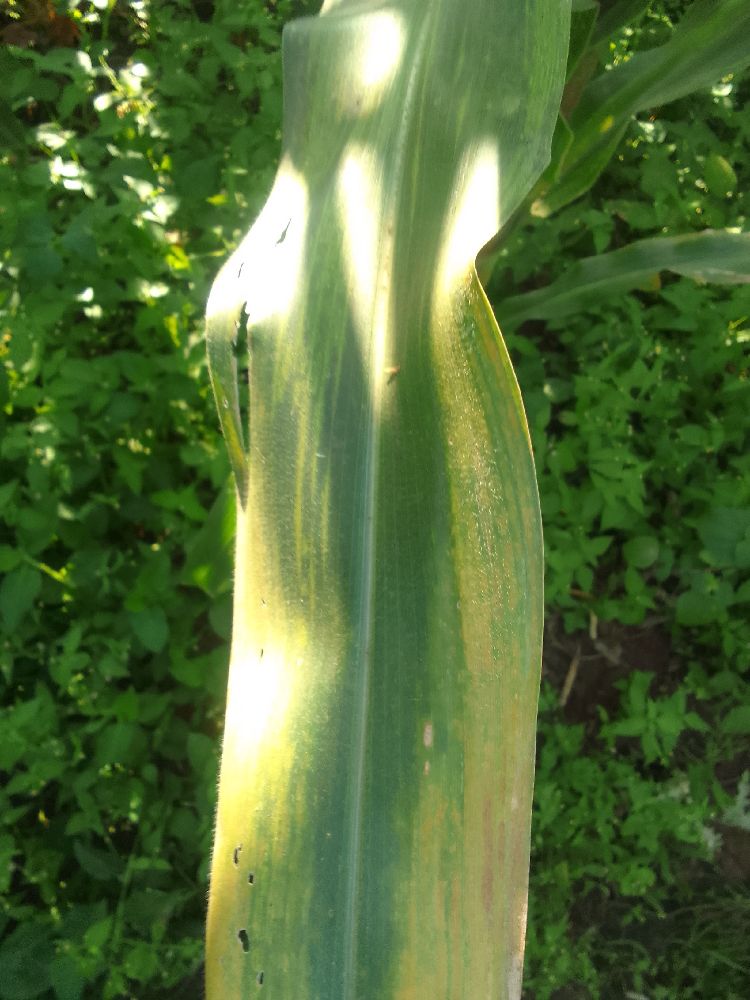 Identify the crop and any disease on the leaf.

maize, maize lethal necrosis
